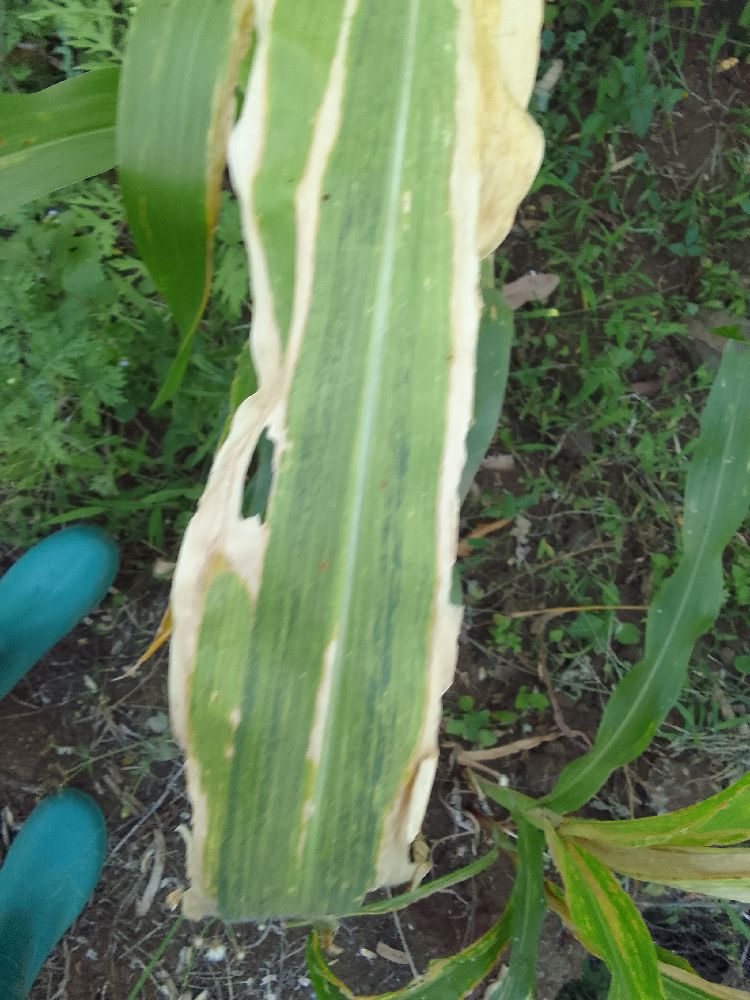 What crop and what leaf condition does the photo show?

maize, maize lethal necrosis
